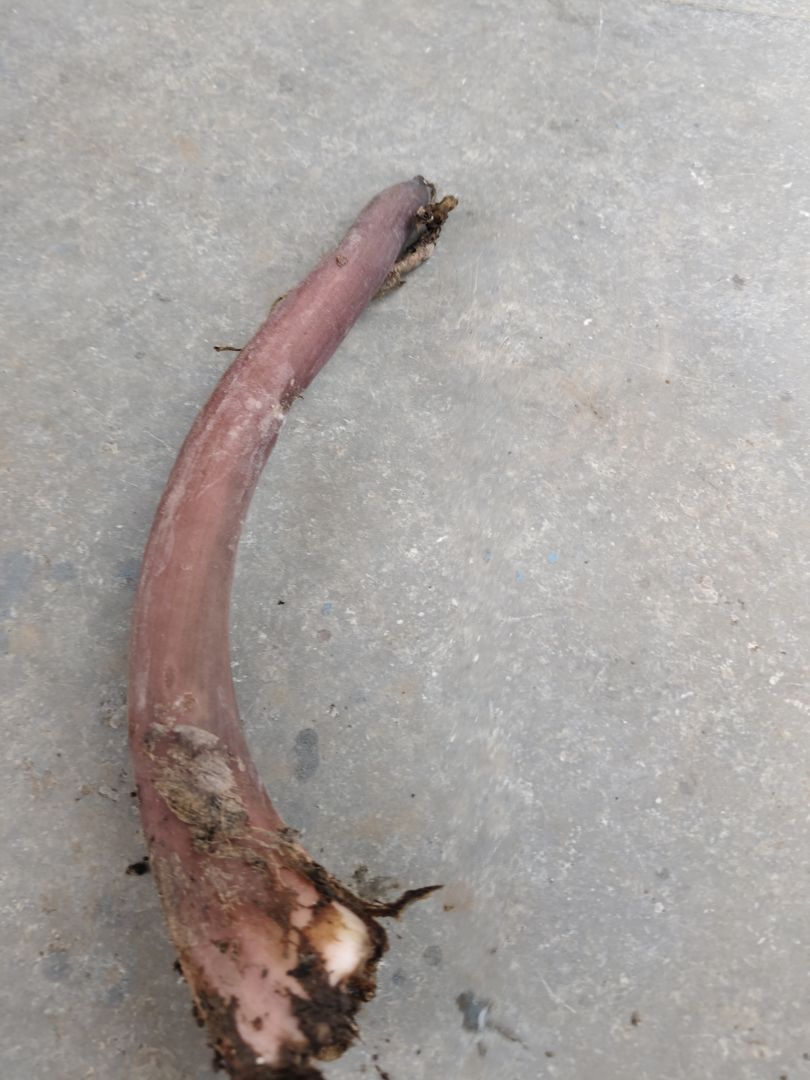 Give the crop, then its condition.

taro, root rot
